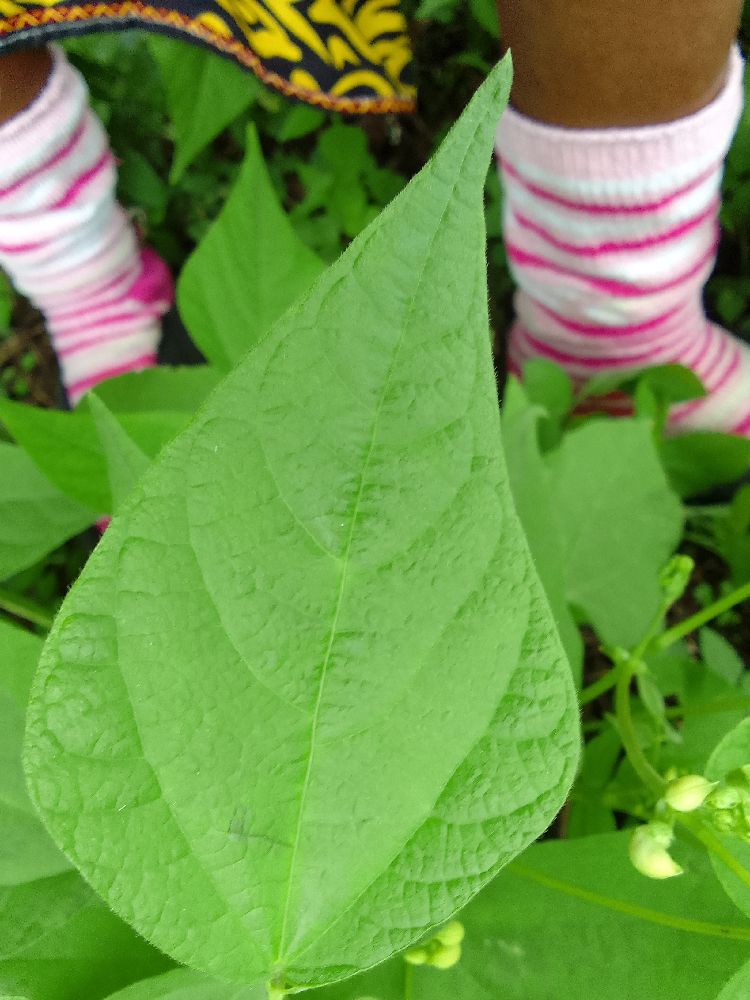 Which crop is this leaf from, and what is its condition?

common bean, healthy
